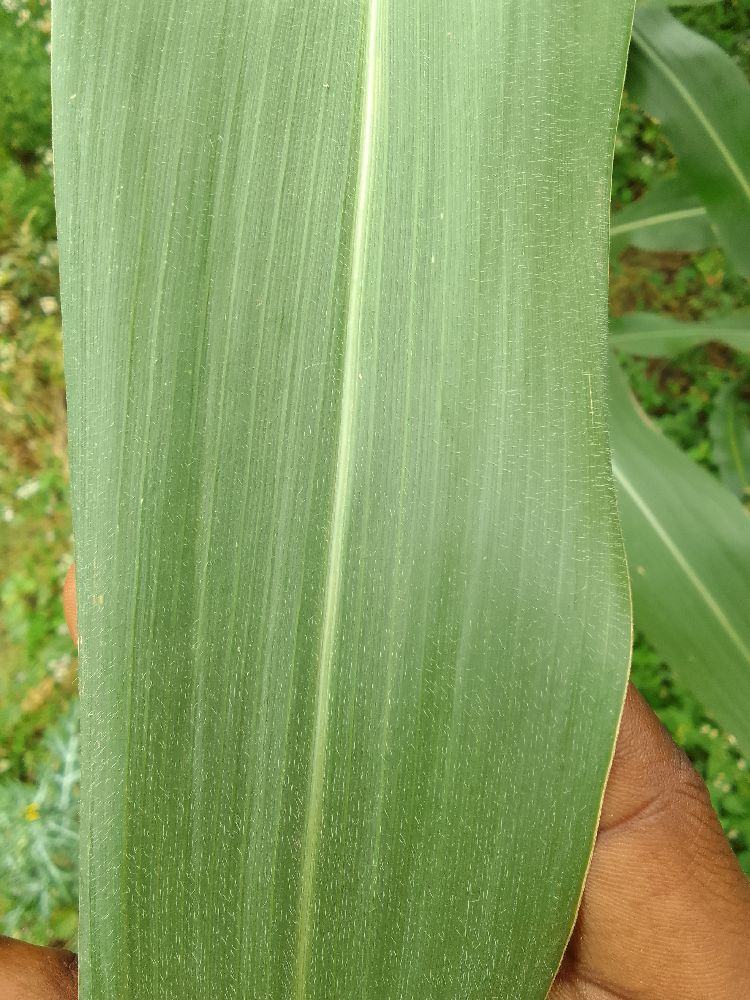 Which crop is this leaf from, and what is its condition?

maize, healthy
